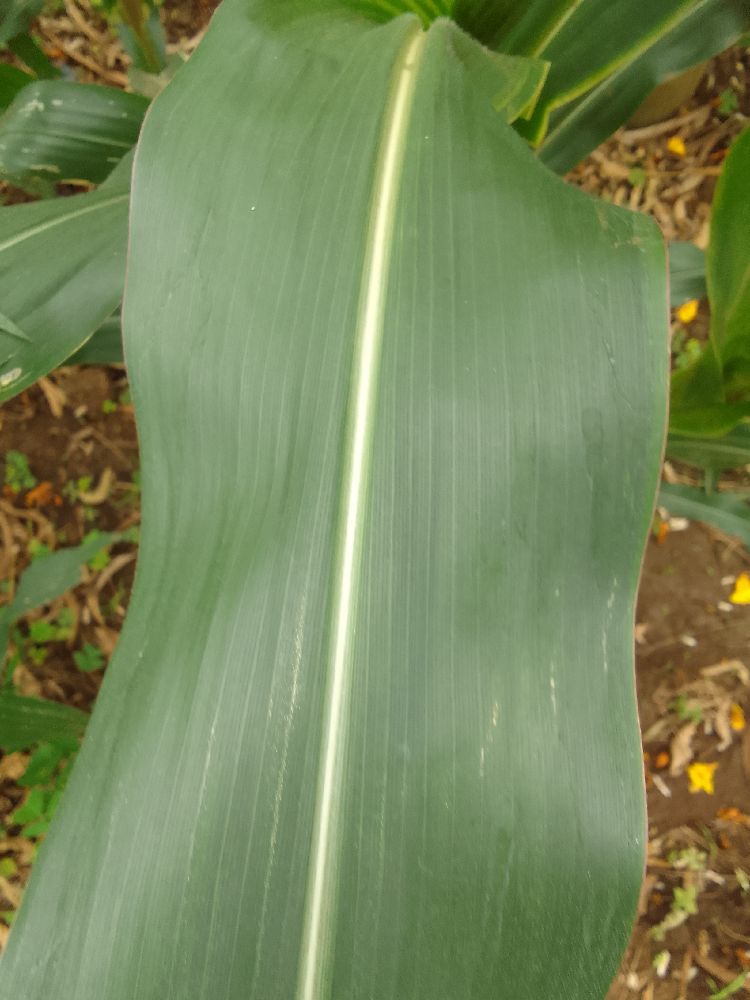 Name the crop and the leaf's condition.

maize, healthy
